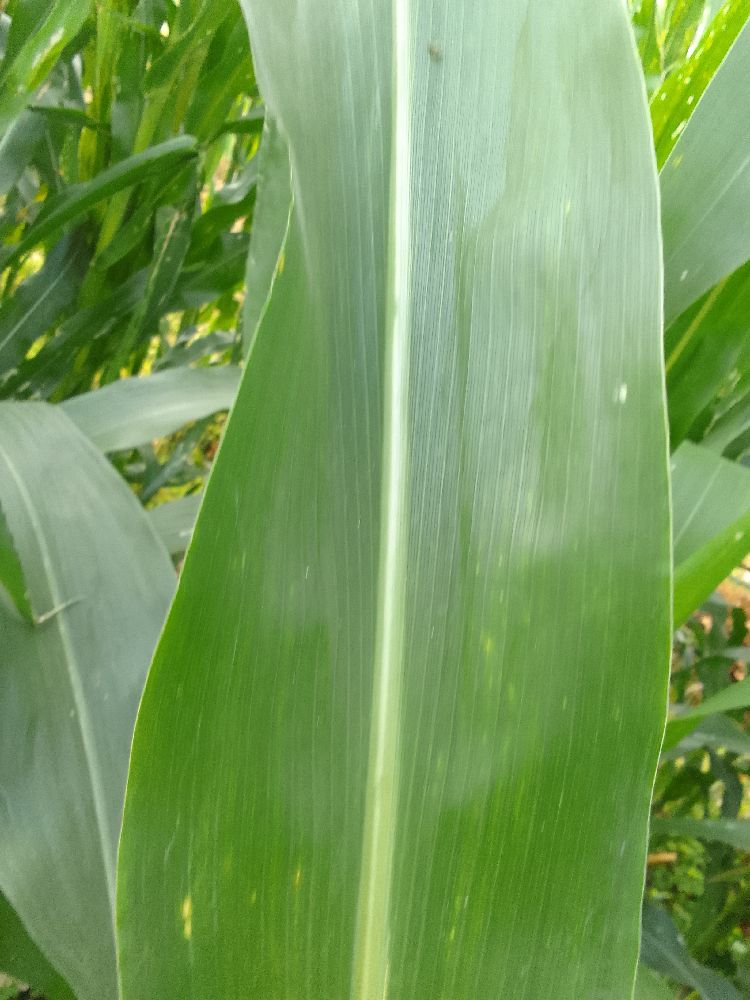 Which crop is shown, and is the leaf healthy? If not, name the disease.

maize, healthy
